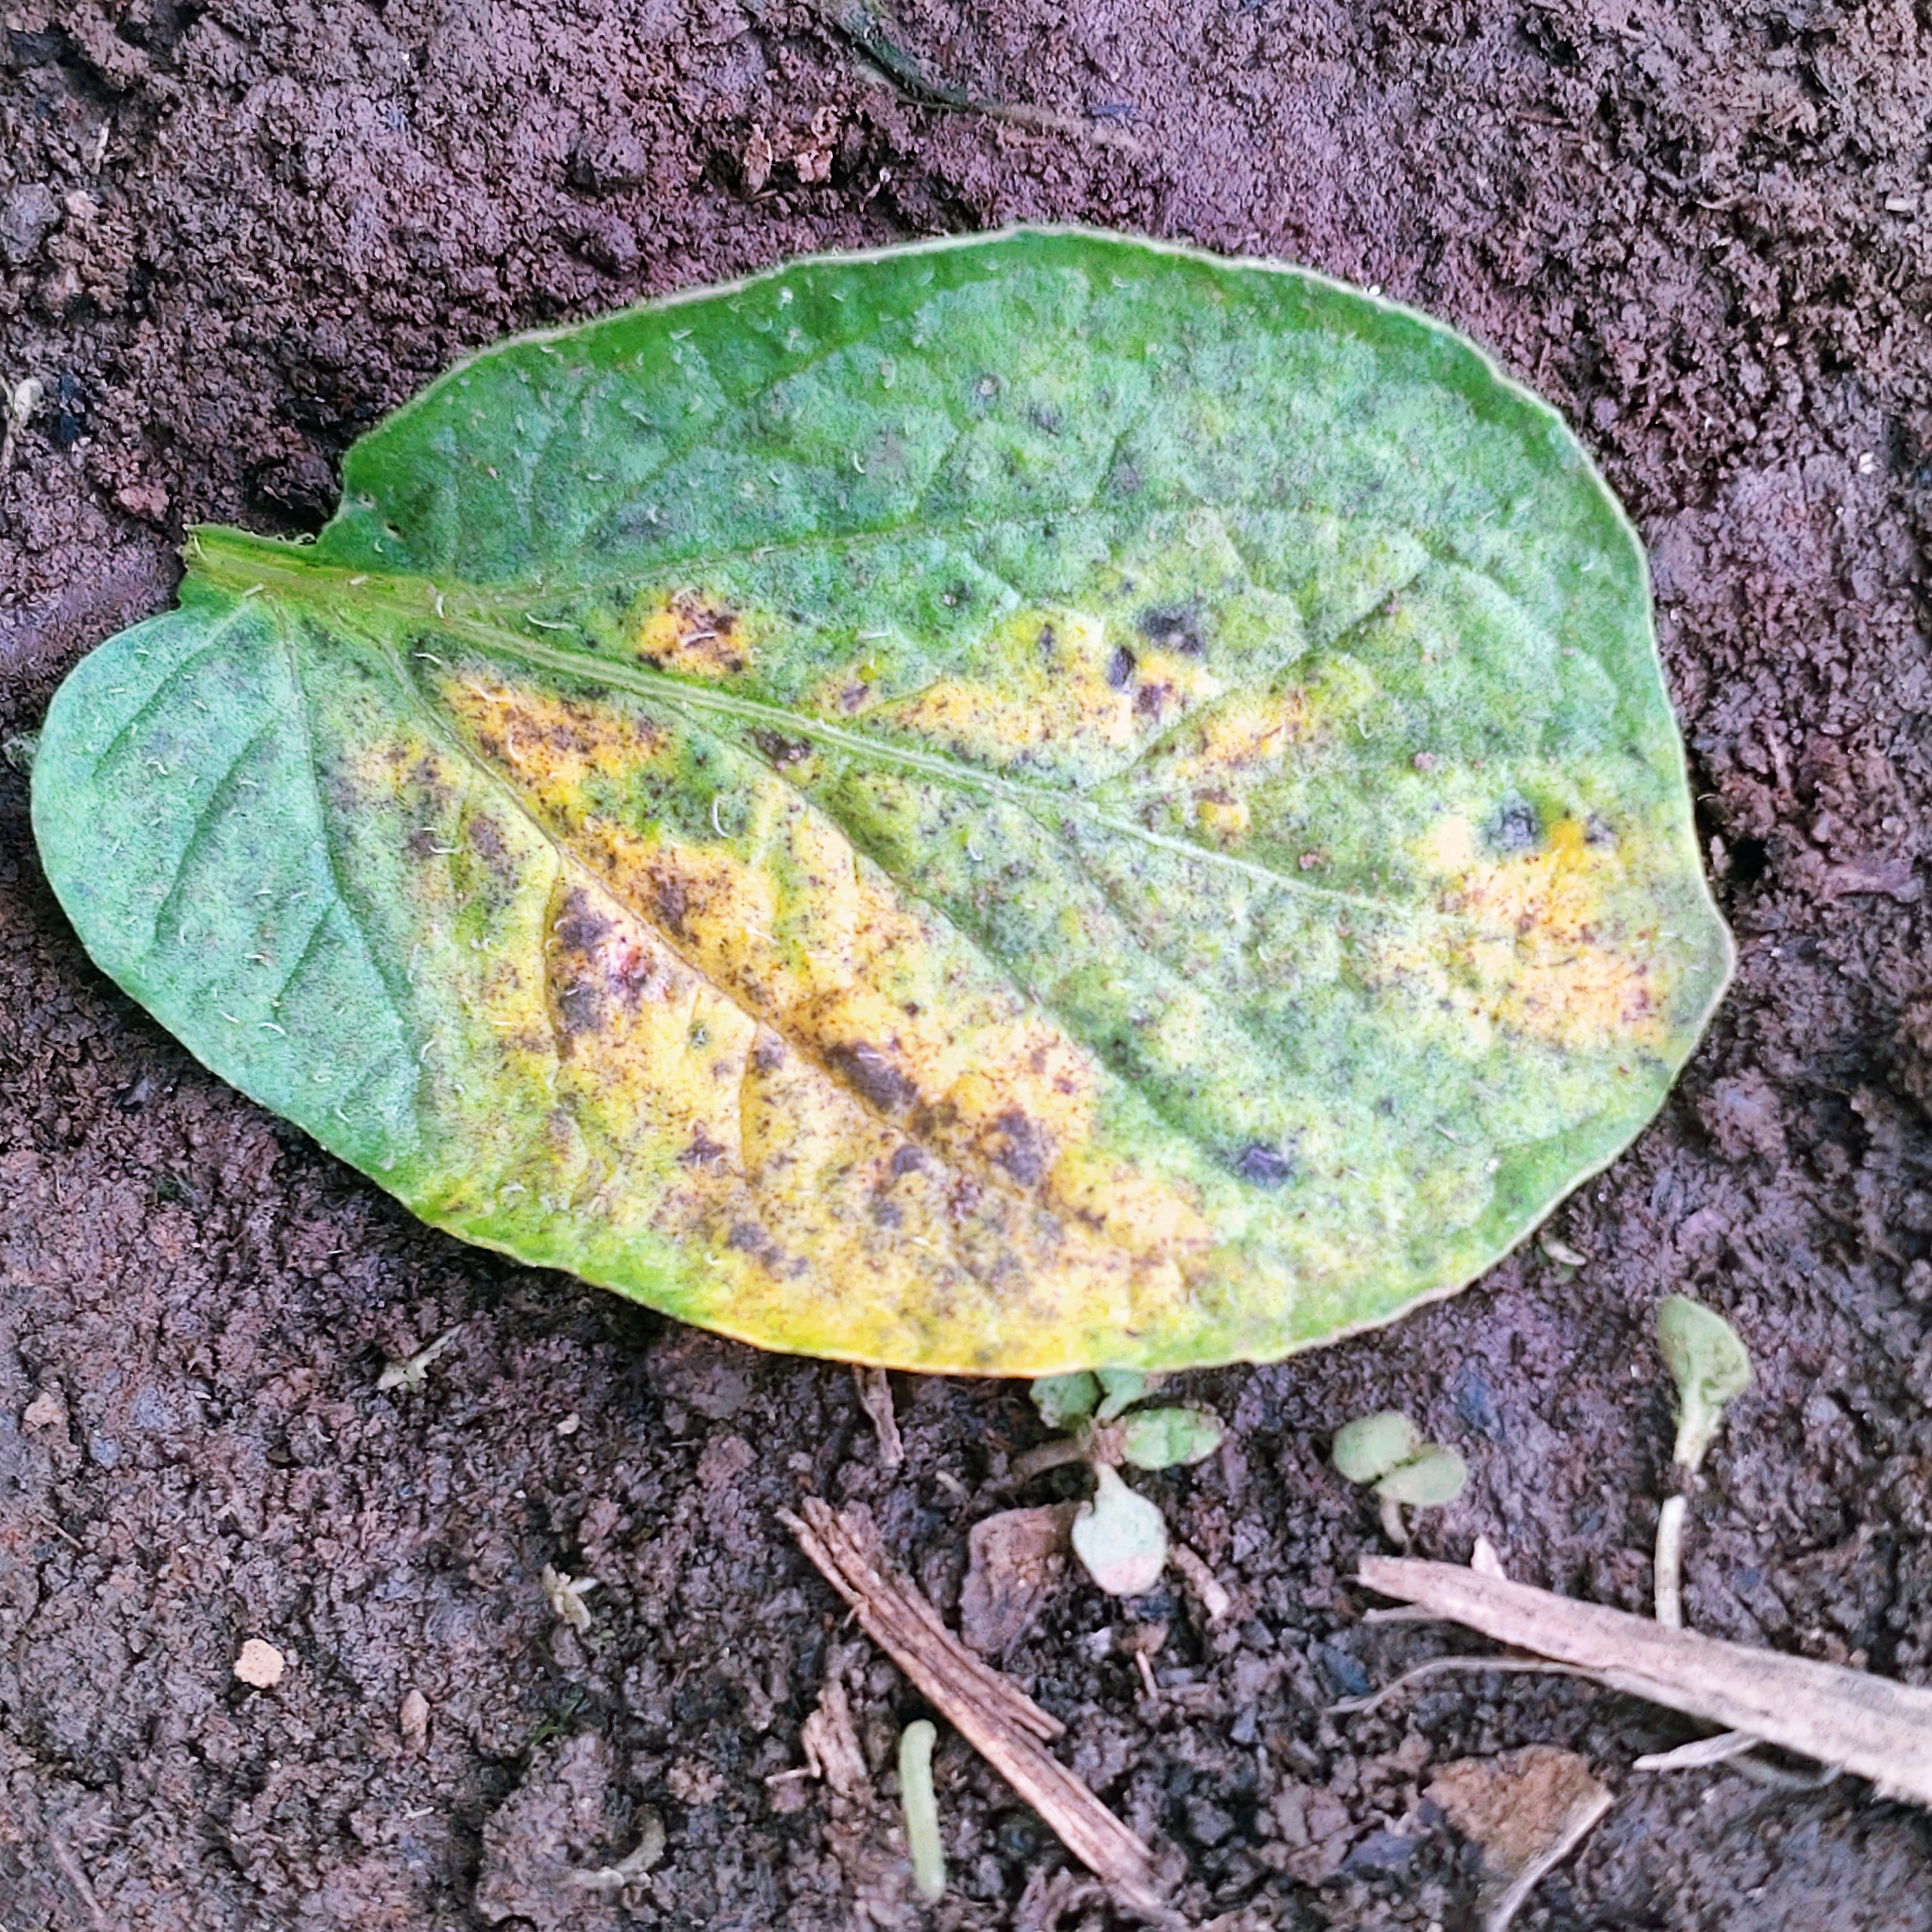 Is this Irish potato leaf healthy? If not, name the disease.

late blight
